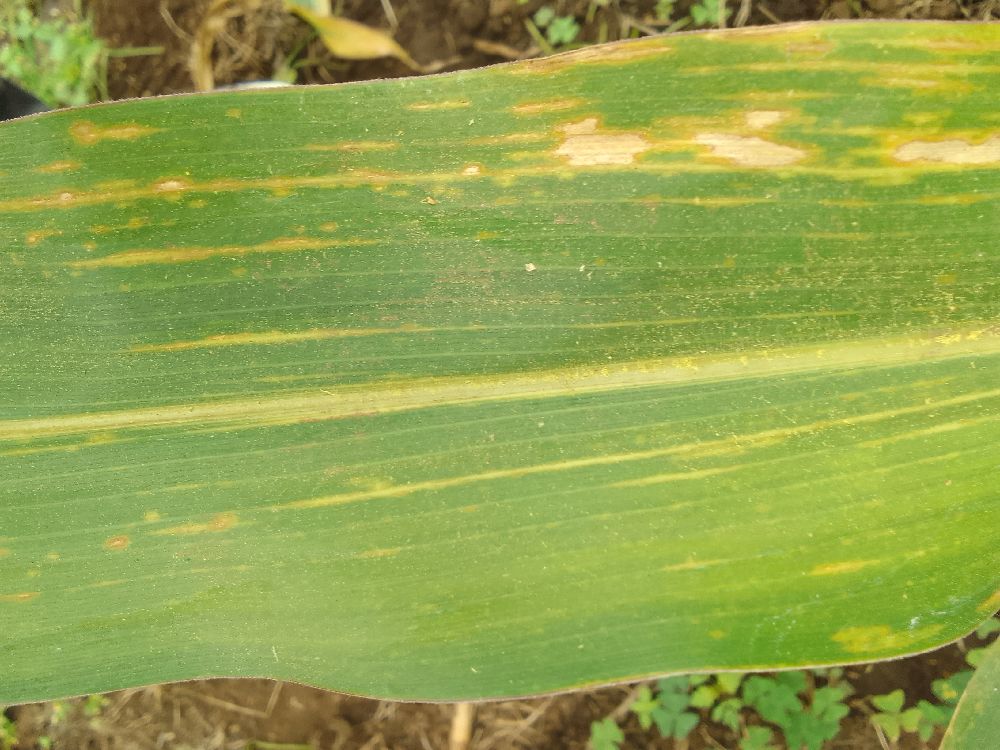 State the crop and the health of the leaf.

maize, maize lethal necrosis
